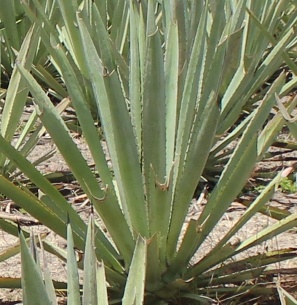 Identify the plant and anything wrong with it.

agave, healthy
